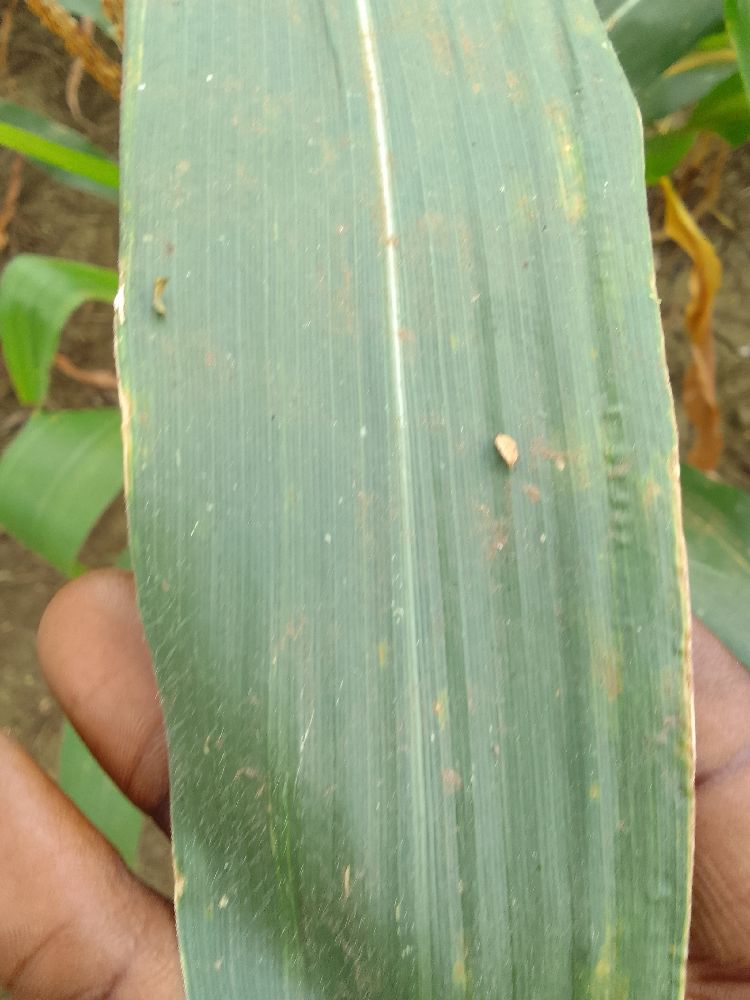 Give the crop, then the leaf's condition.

maize, healthy
